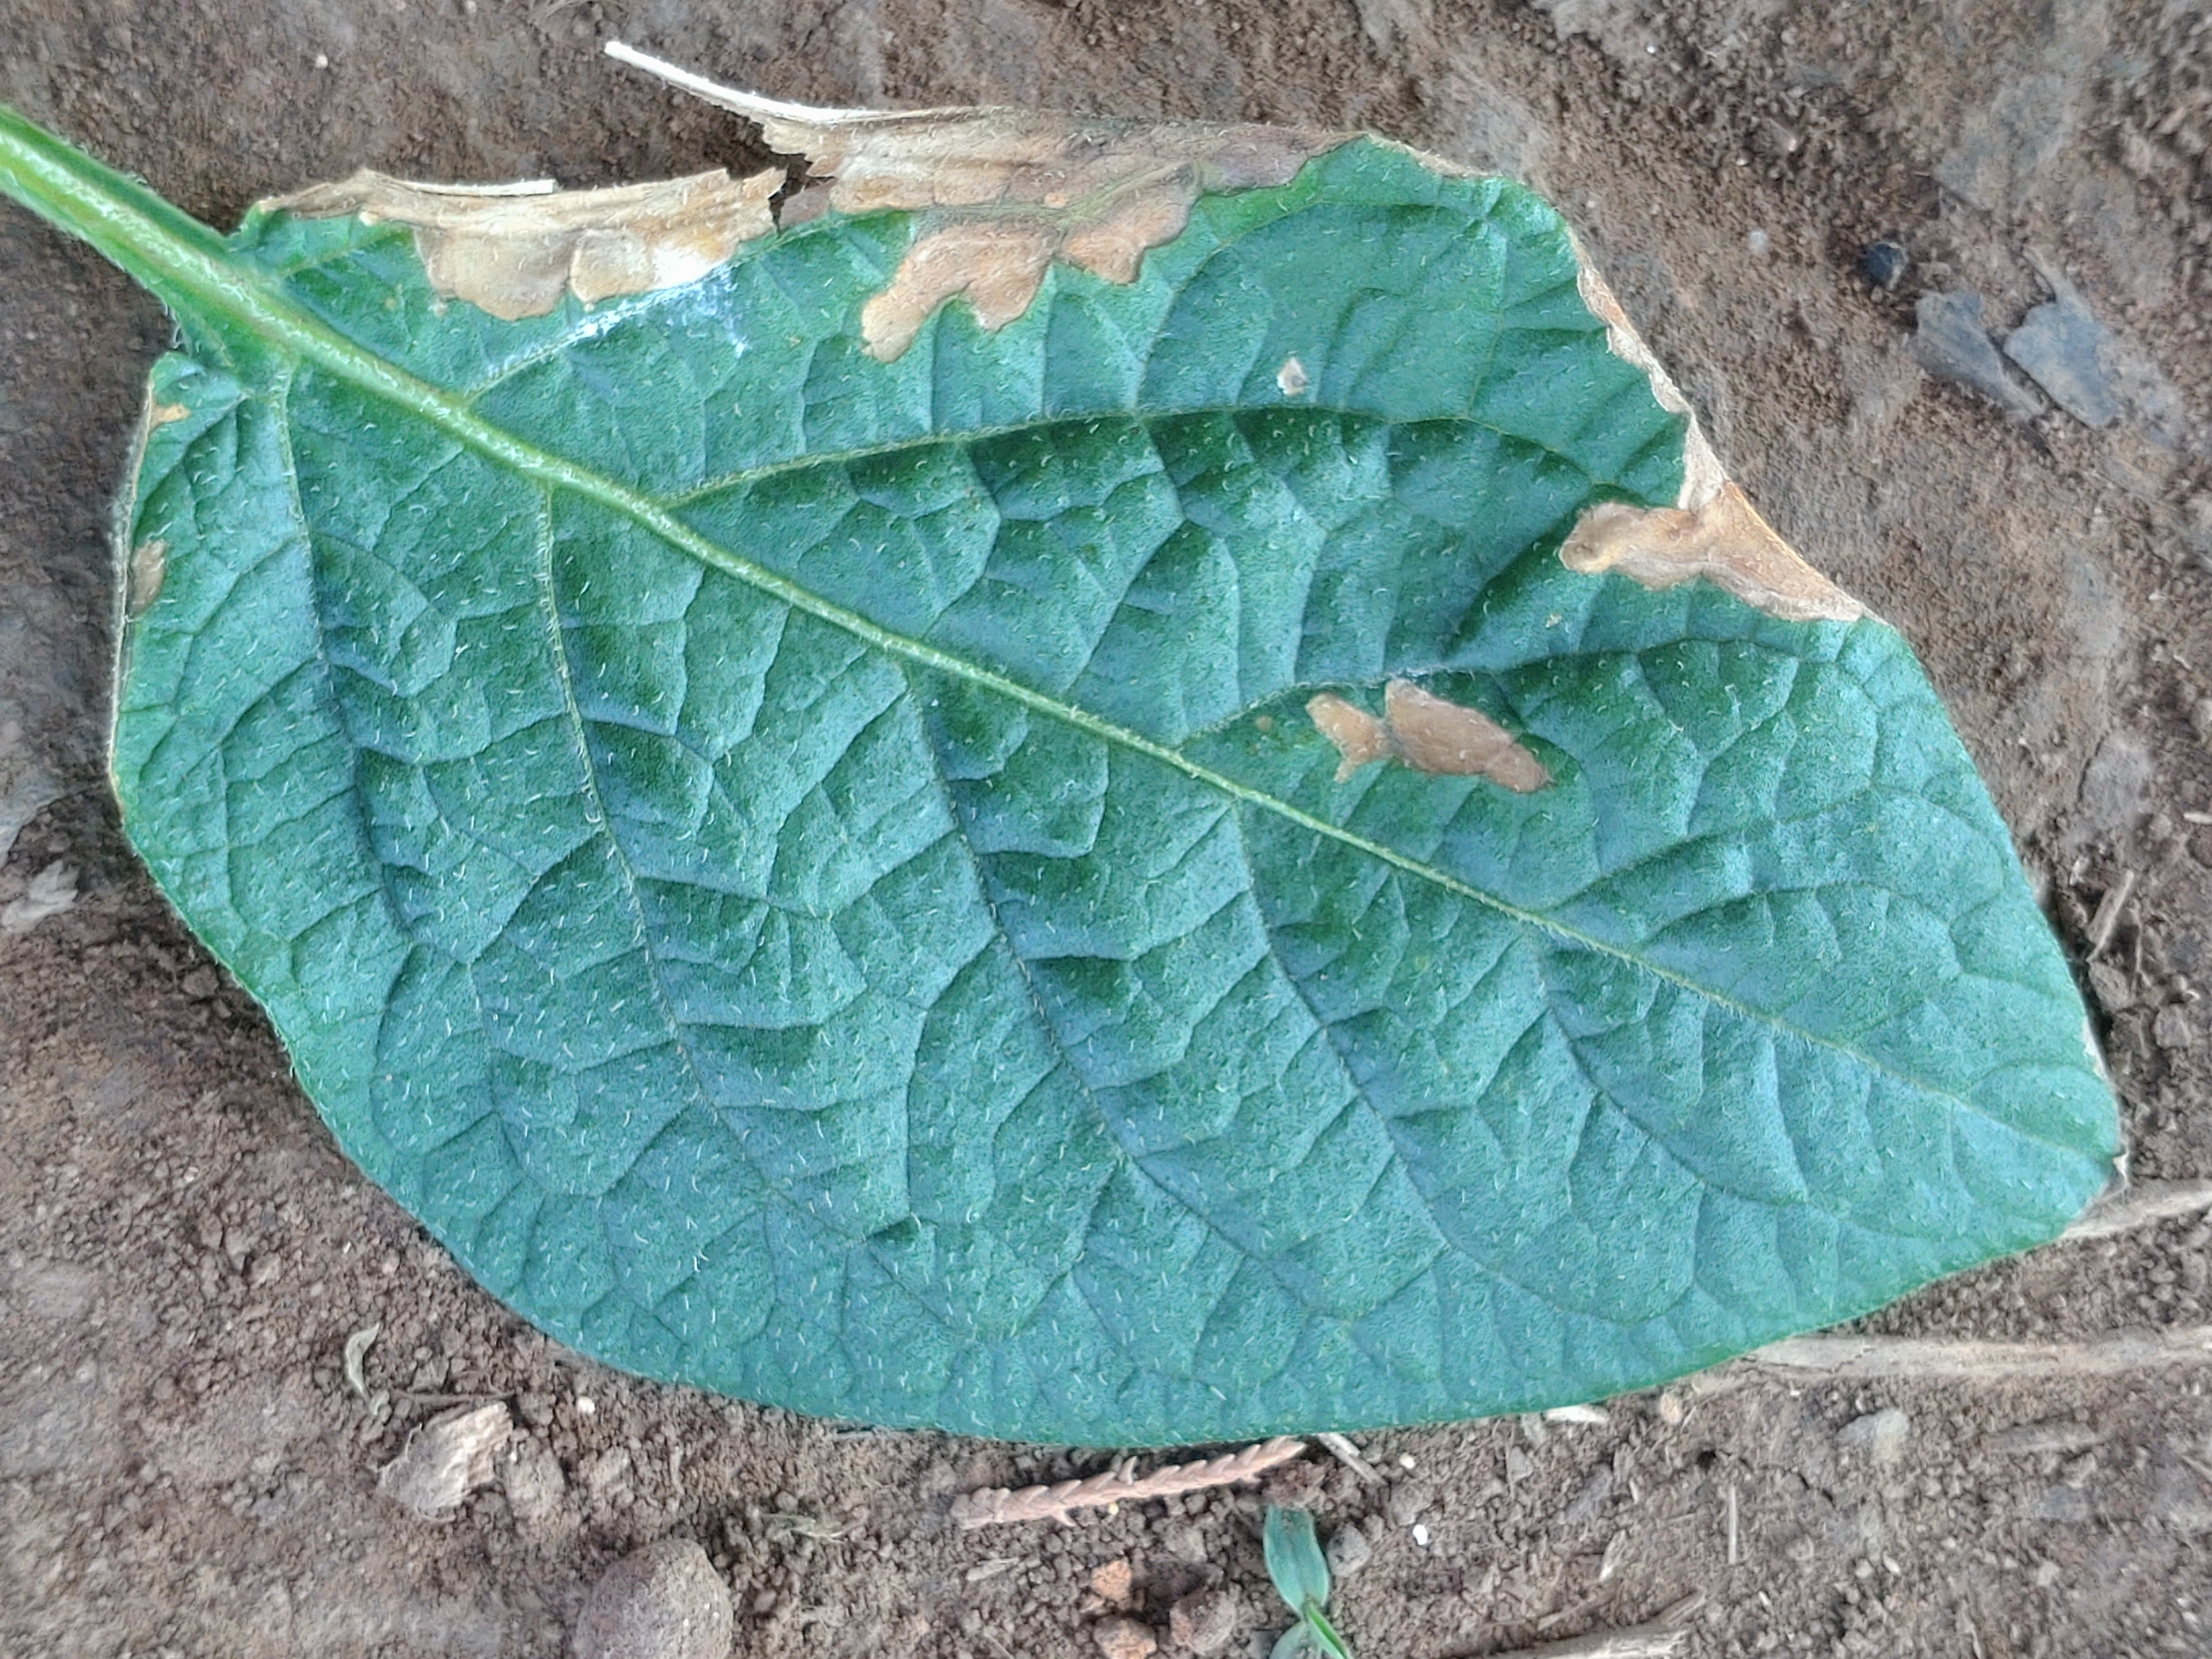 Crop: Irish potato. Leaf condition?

early blight
